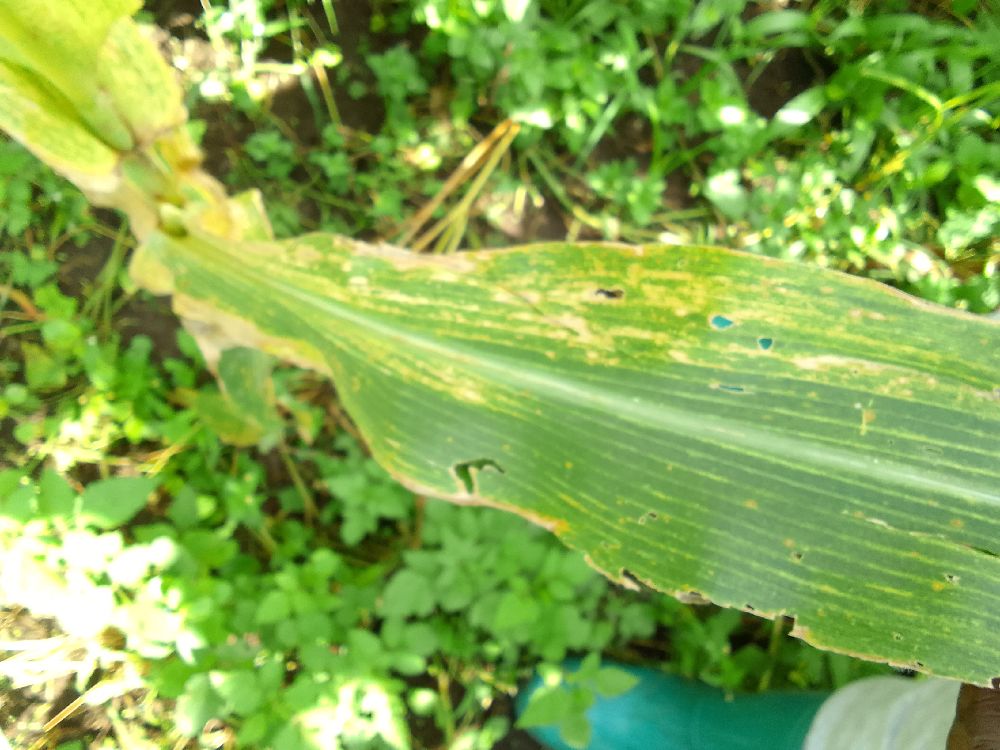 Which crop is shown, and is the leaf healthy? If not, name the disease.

maize, maize lethal necrosis
